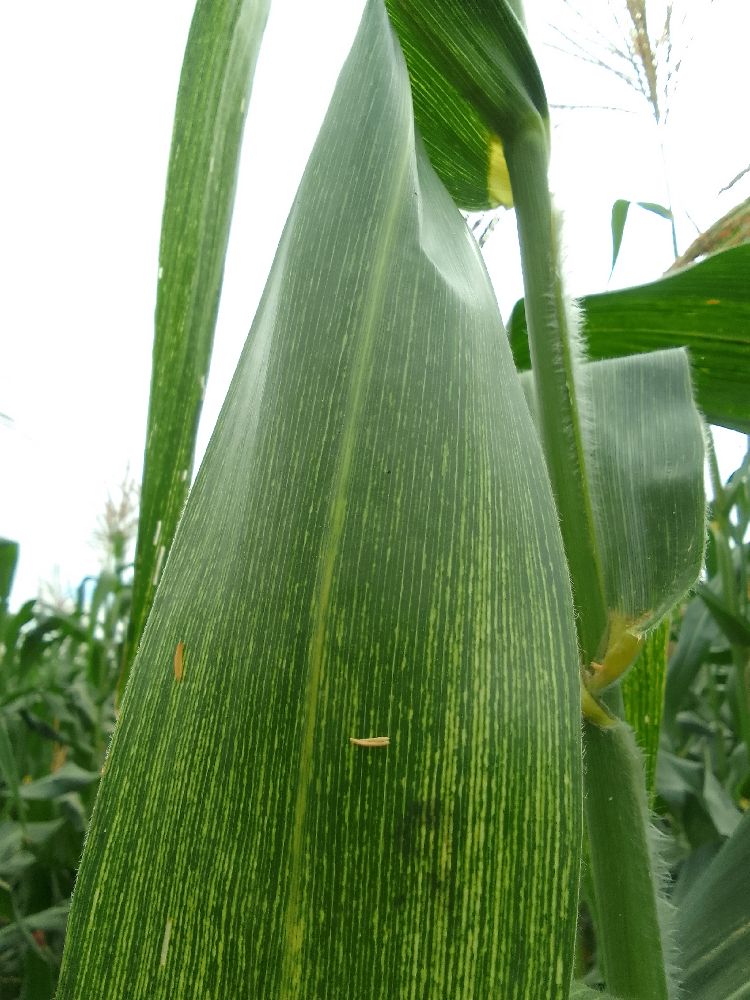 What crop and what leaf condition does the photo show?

maize, maize streak virus
